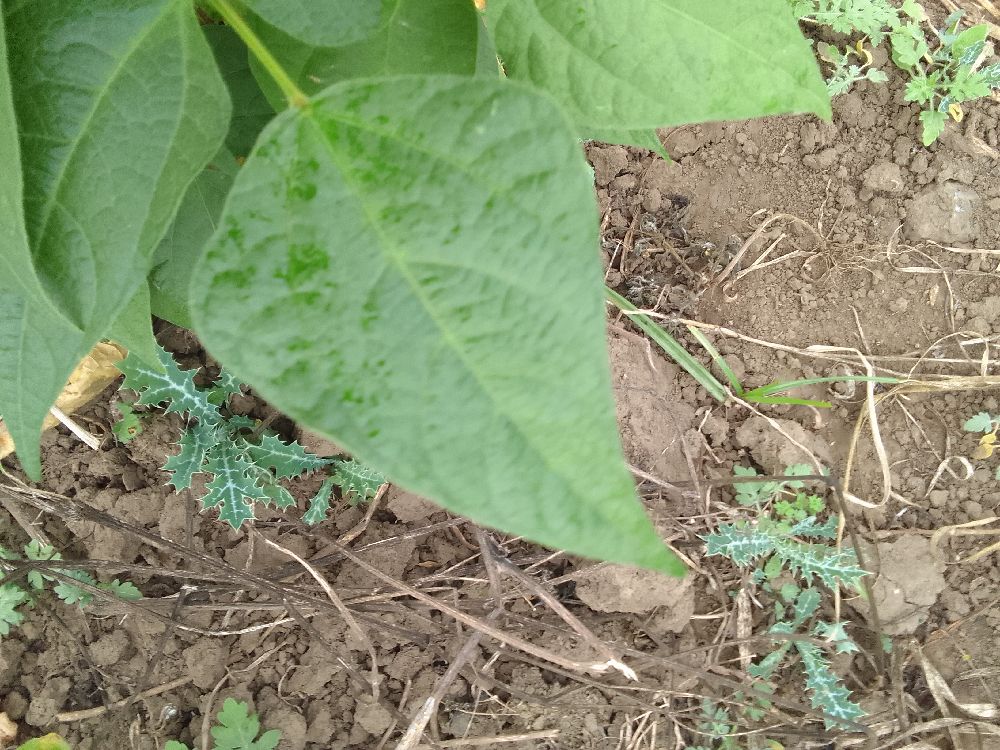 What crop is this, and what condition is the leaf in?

common bean, healthy
